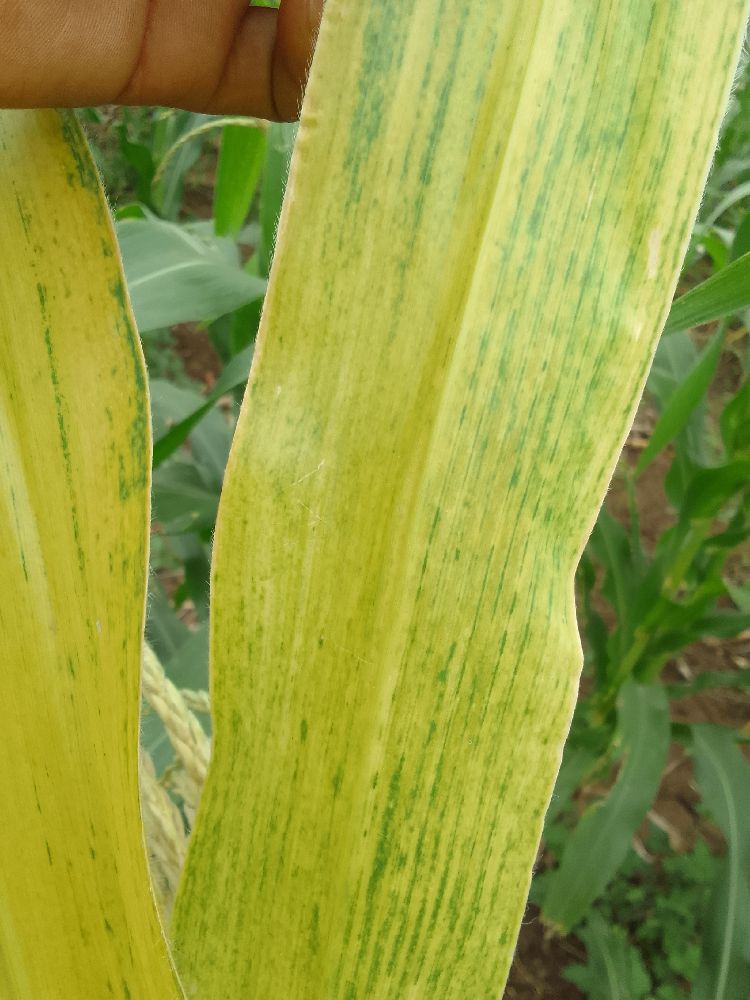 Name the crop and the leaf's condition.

maize, maize lethal necrosis
